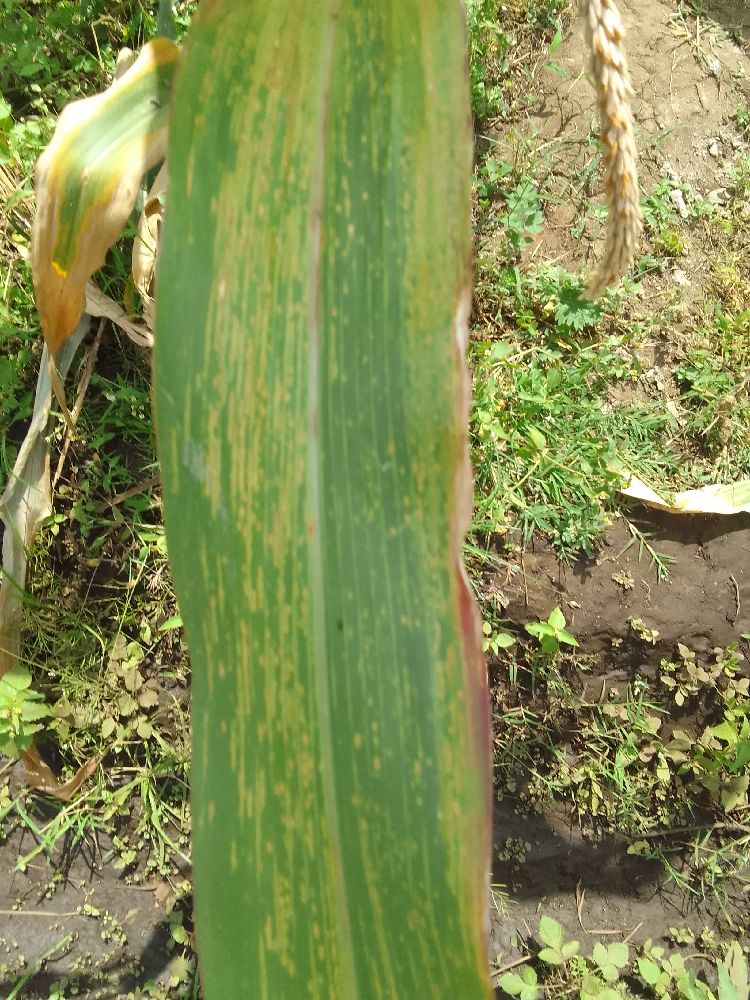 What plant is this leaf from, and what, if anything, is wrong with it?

maize, maize lethal necrosis
